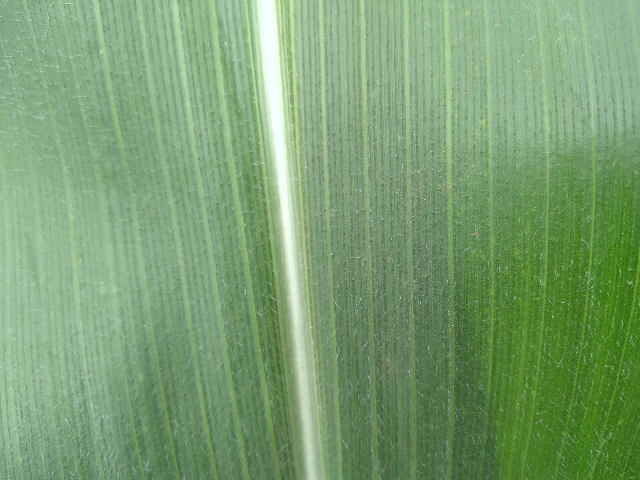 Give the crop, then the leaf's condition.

maize, healthy
